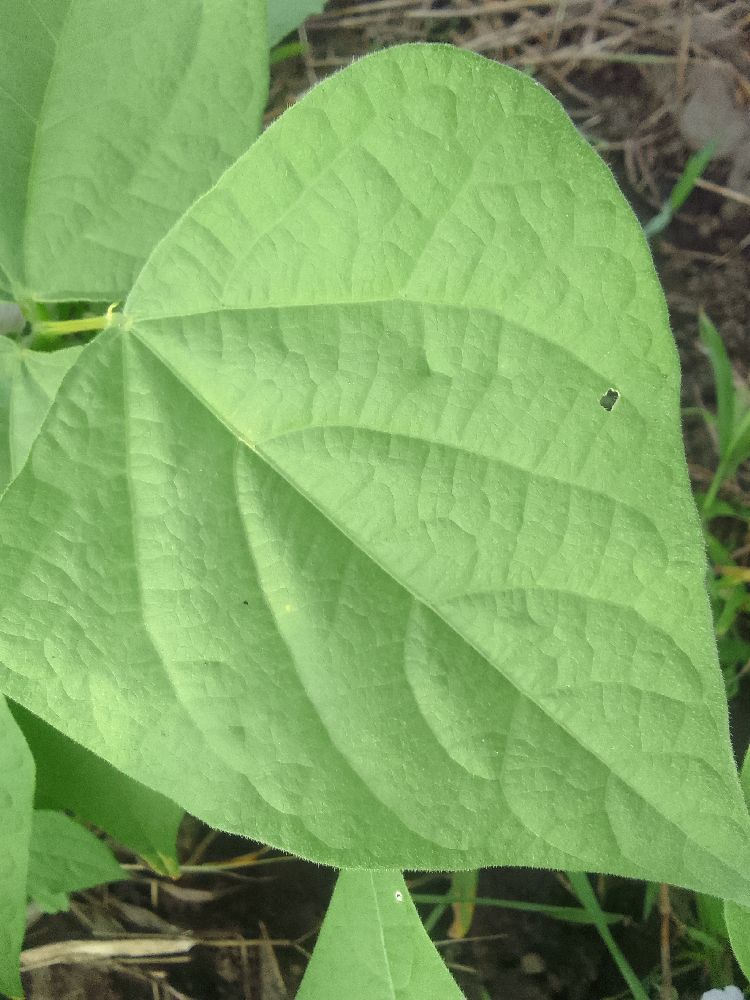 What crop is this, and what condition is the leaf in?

common bean, healthy
